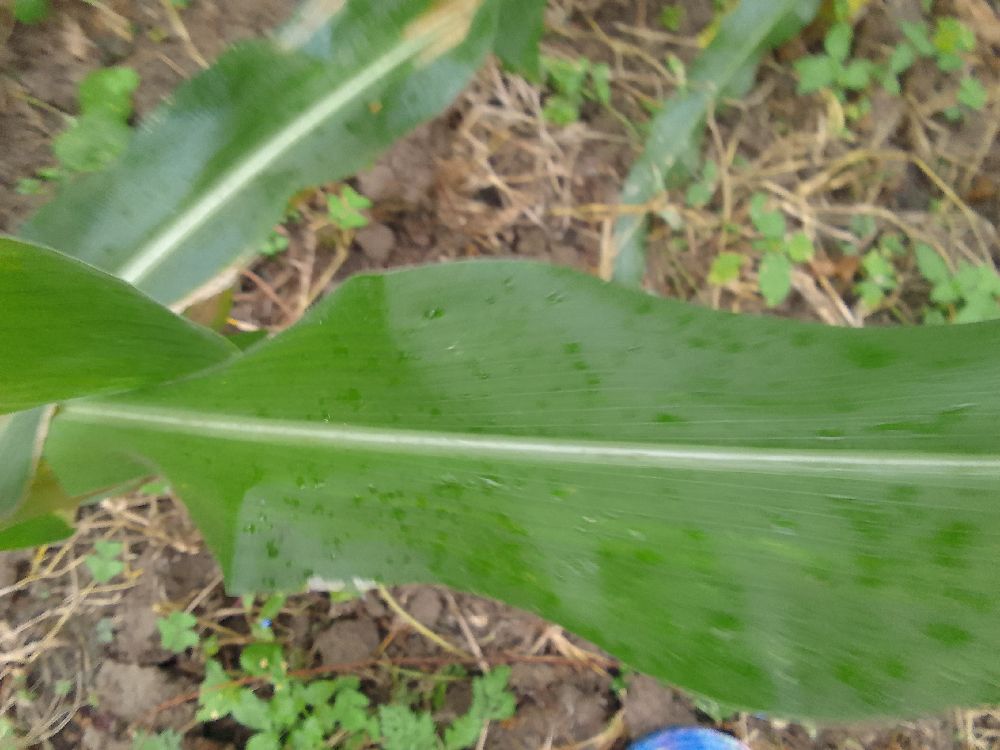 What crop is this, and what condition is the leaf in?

maize, healthy
